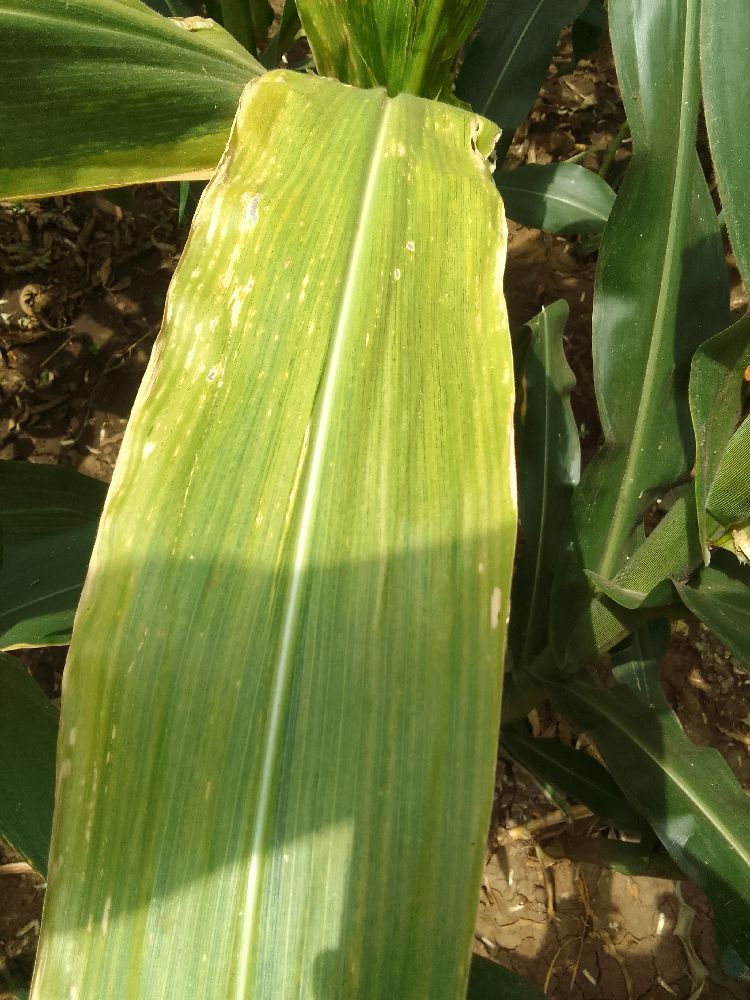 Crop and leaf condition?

maize, maize lethal necrosis
